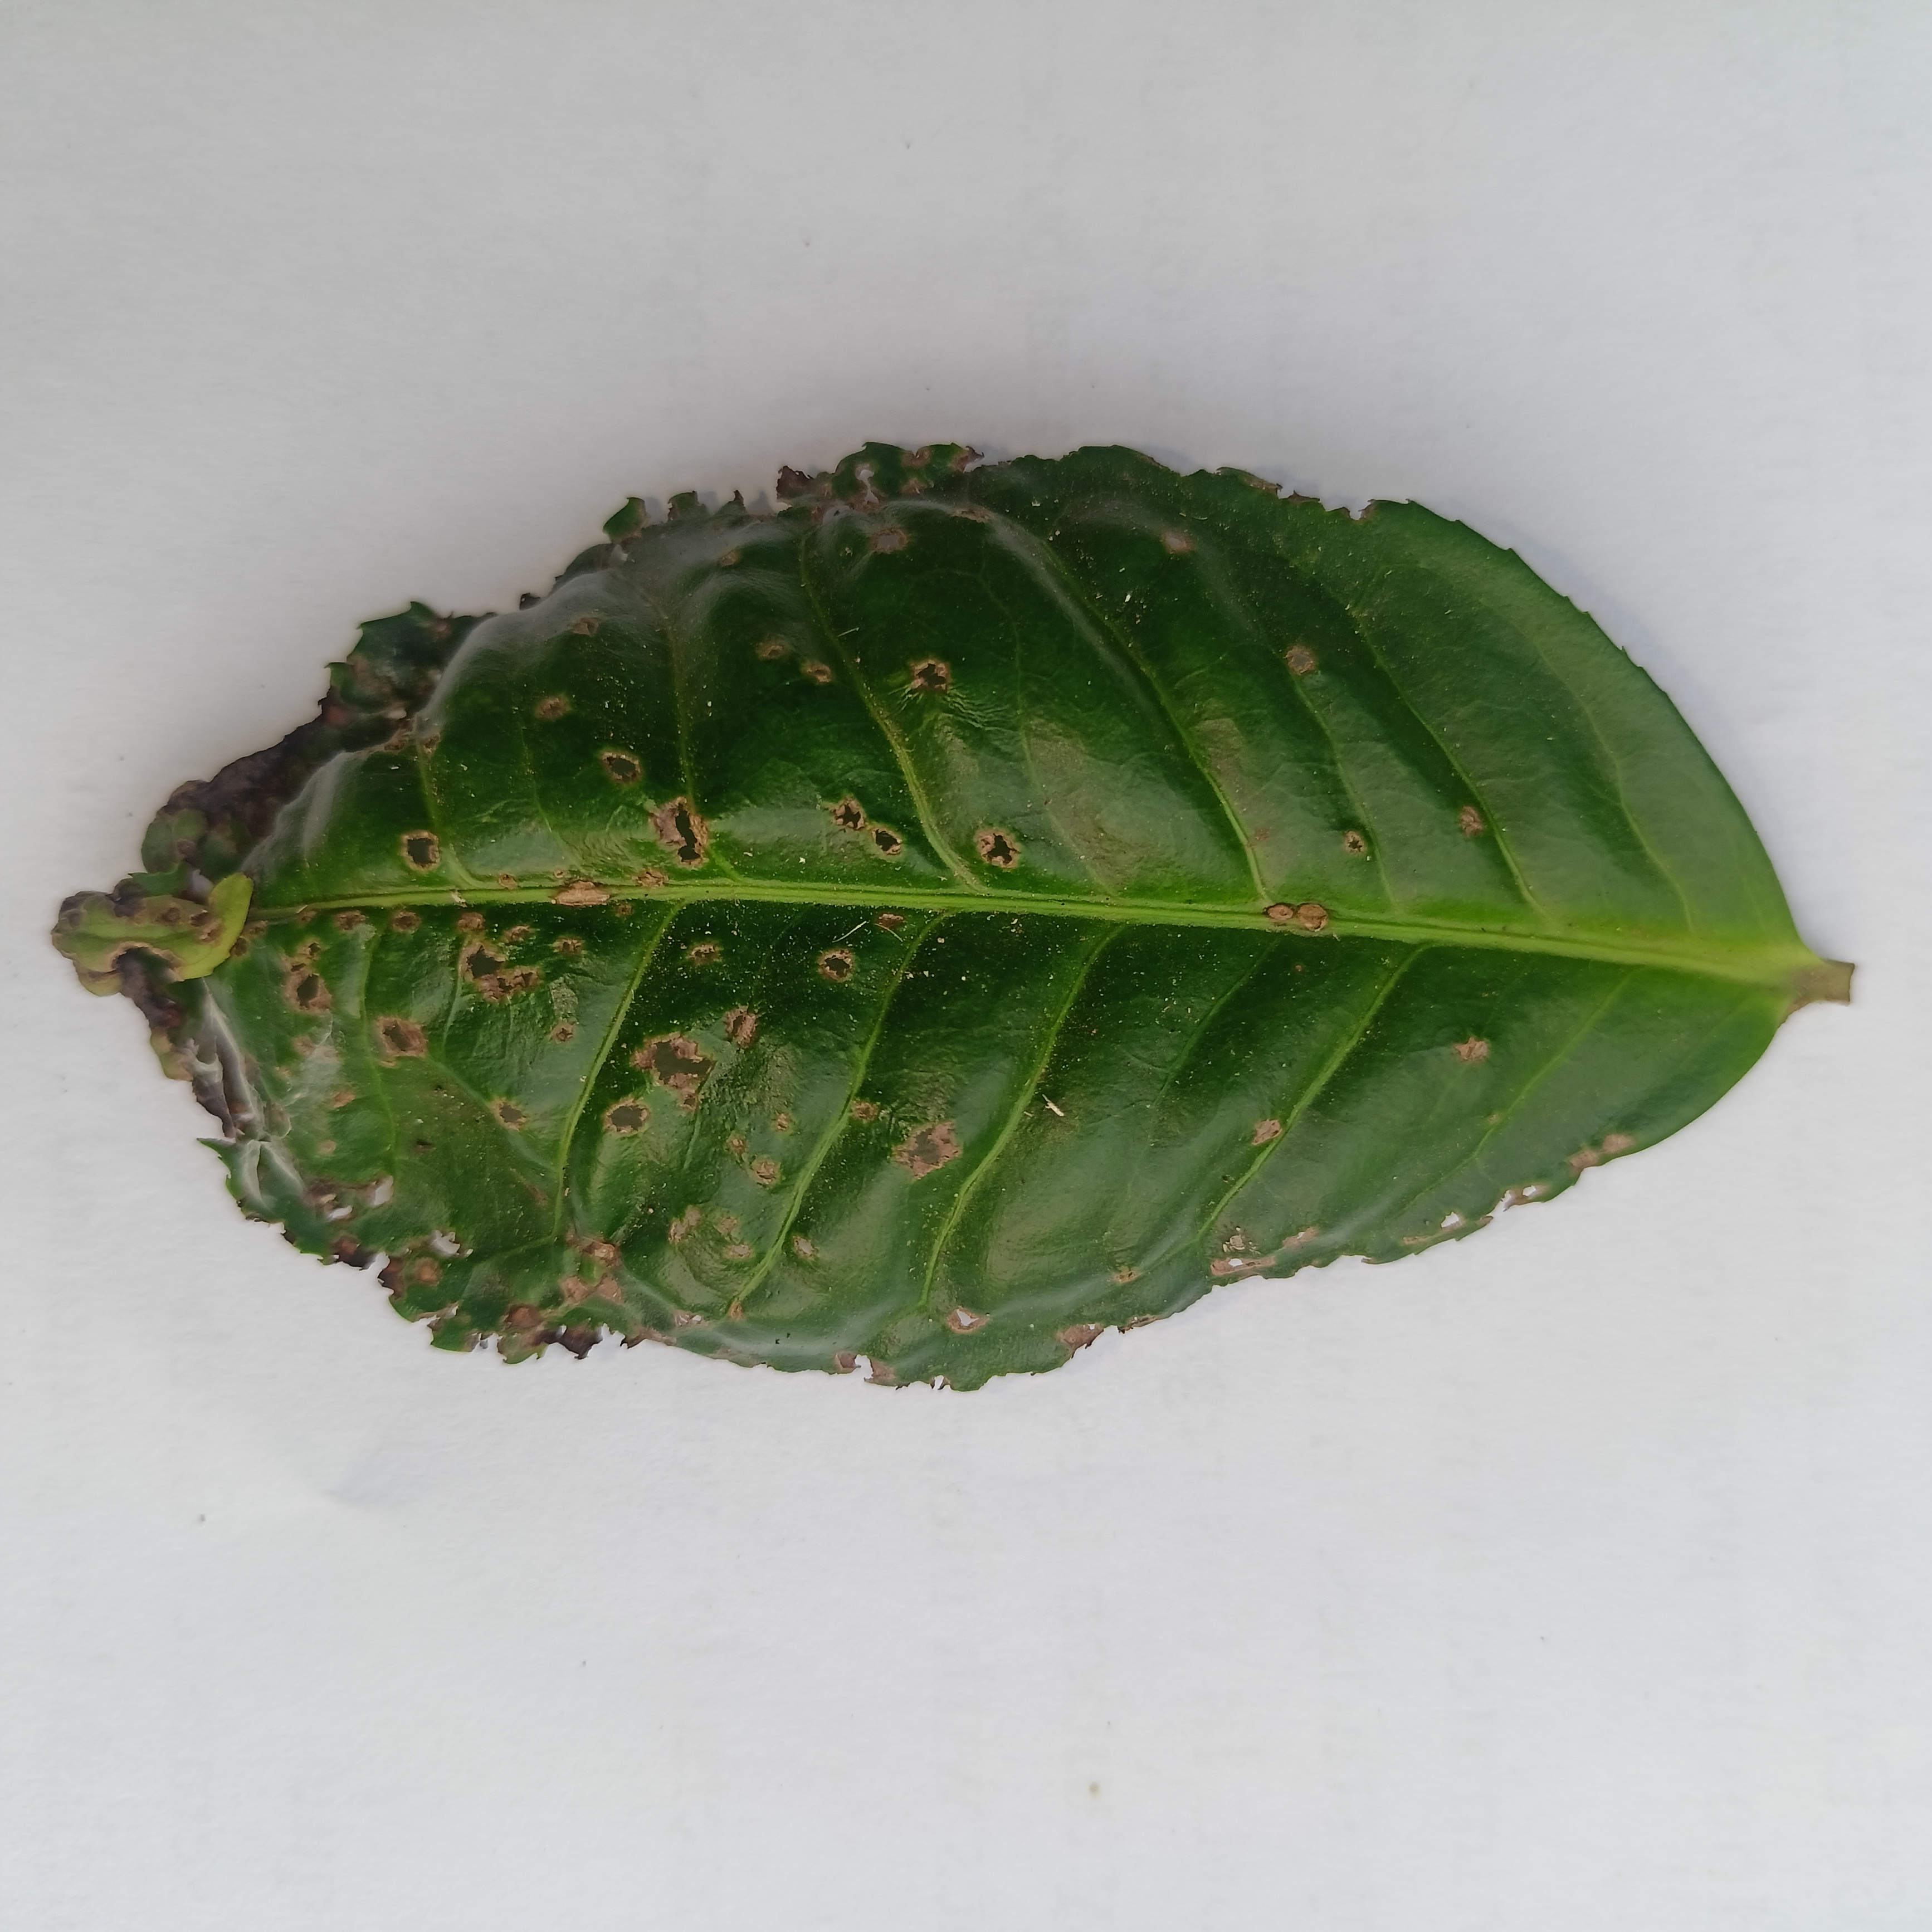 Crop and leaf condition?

tea, helopeltis
